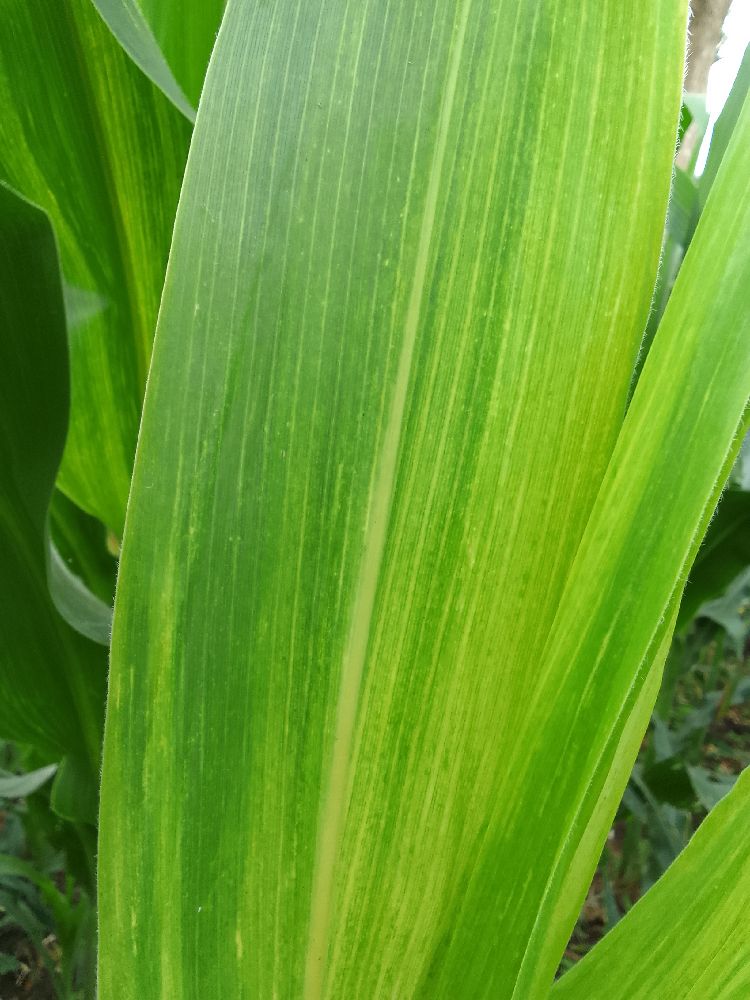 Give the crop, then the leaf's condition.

maize, maize lethal necrosis
